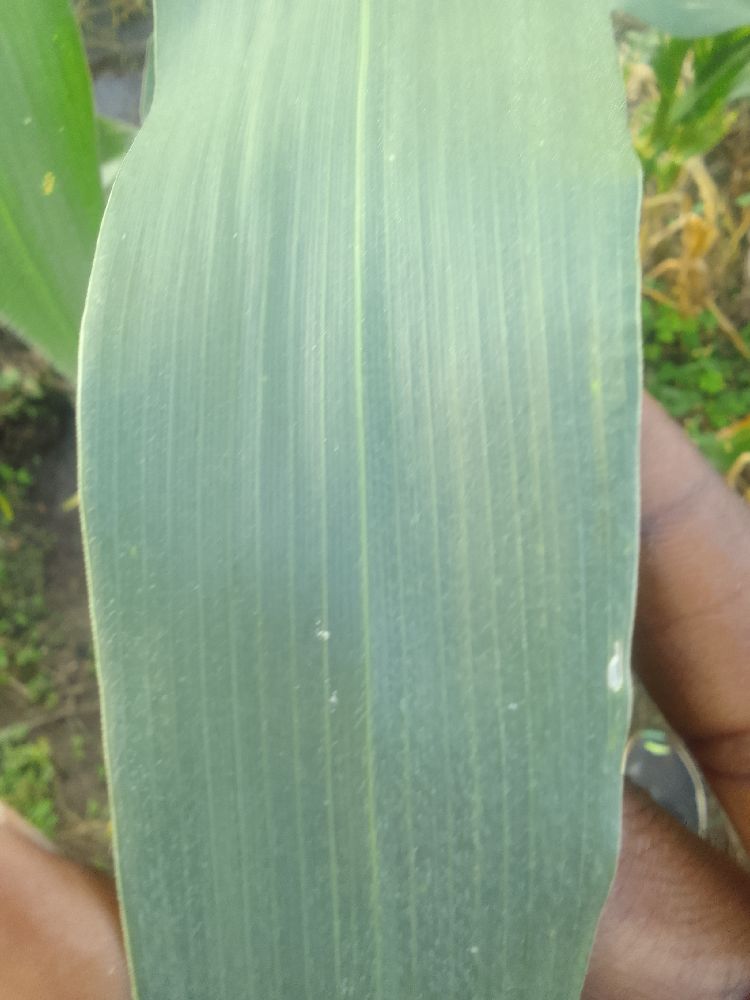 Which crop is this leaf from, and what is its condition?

maize, healthy
